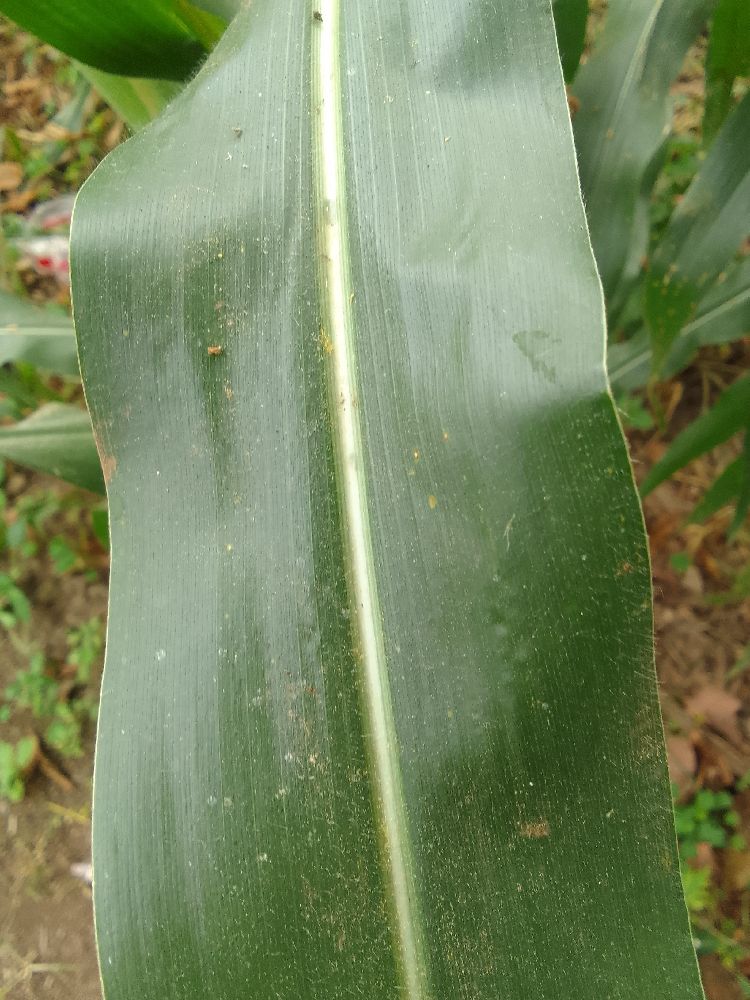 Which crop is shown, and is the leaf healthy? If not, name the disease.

maize, healthy
